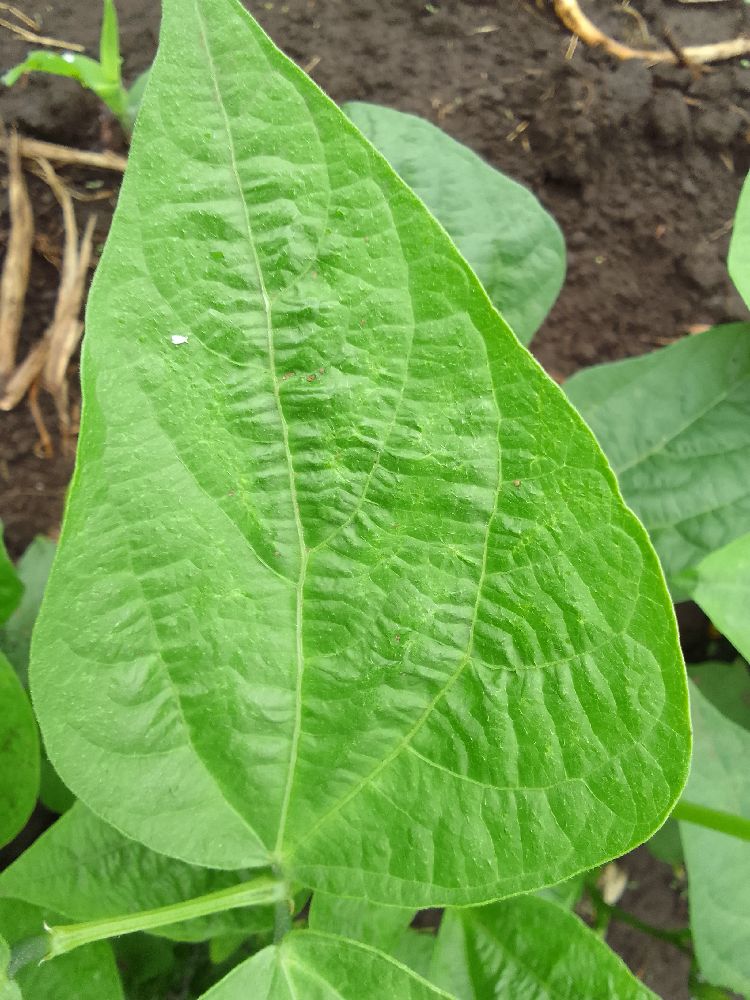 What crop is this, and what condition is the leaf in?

common bean, healthy
